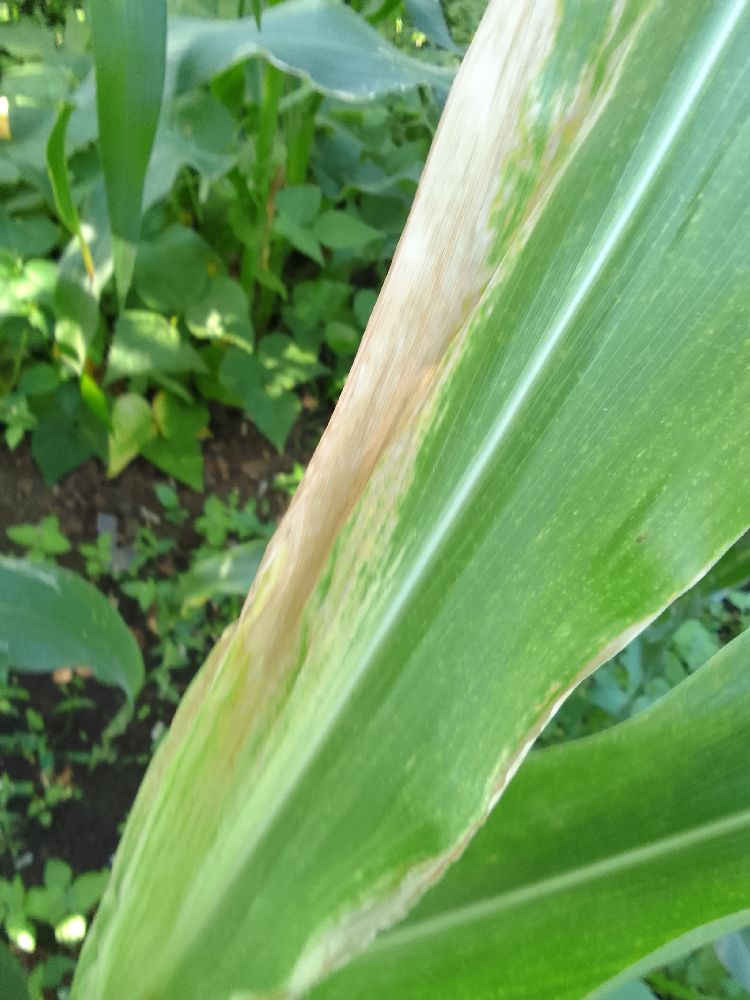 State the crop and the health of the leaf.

maize, maize lethal necrosis
